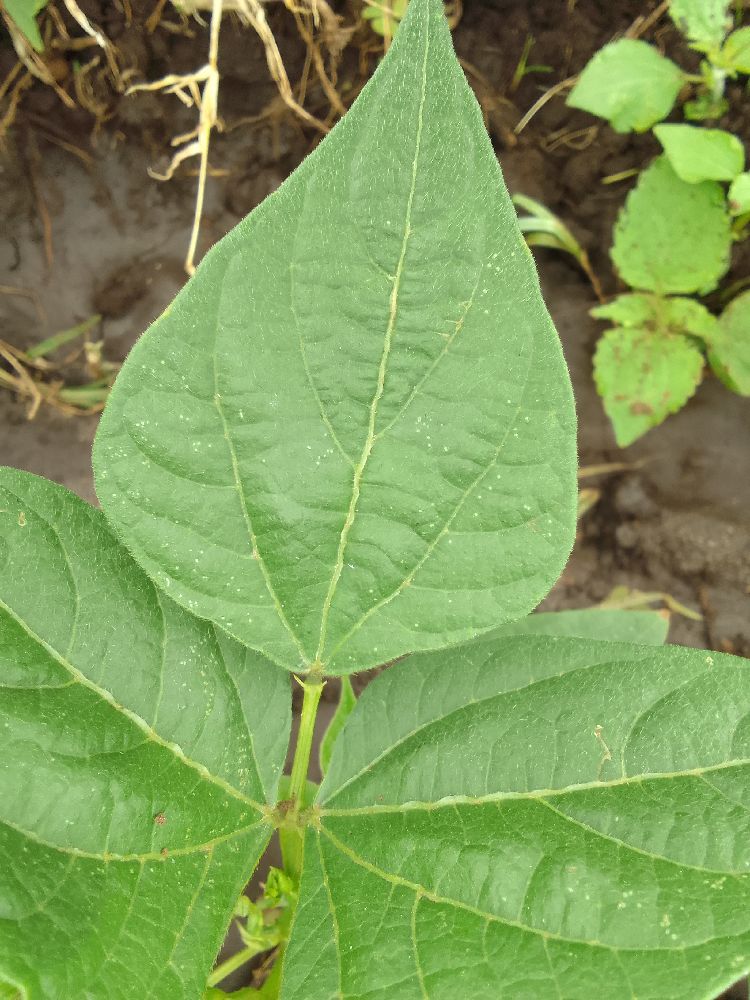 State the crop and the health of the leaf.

common bean, healthy
